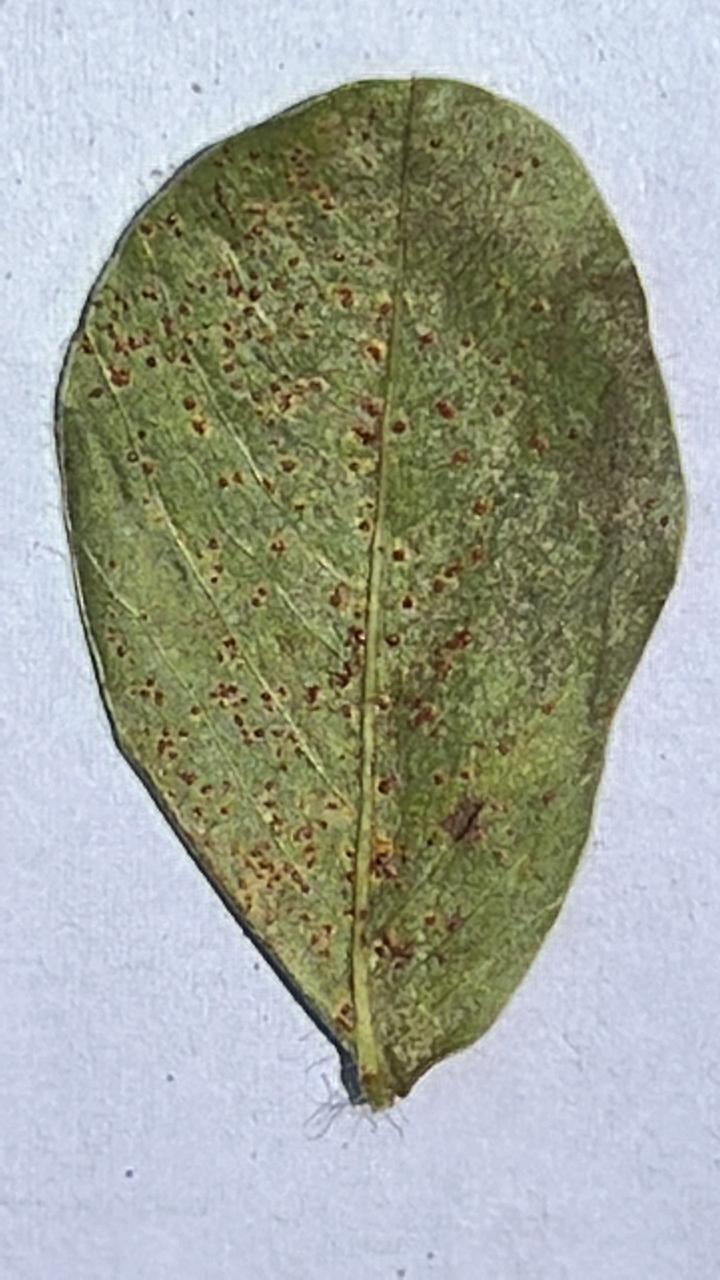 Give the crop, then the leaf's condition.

peanut, puccinia arachidis
